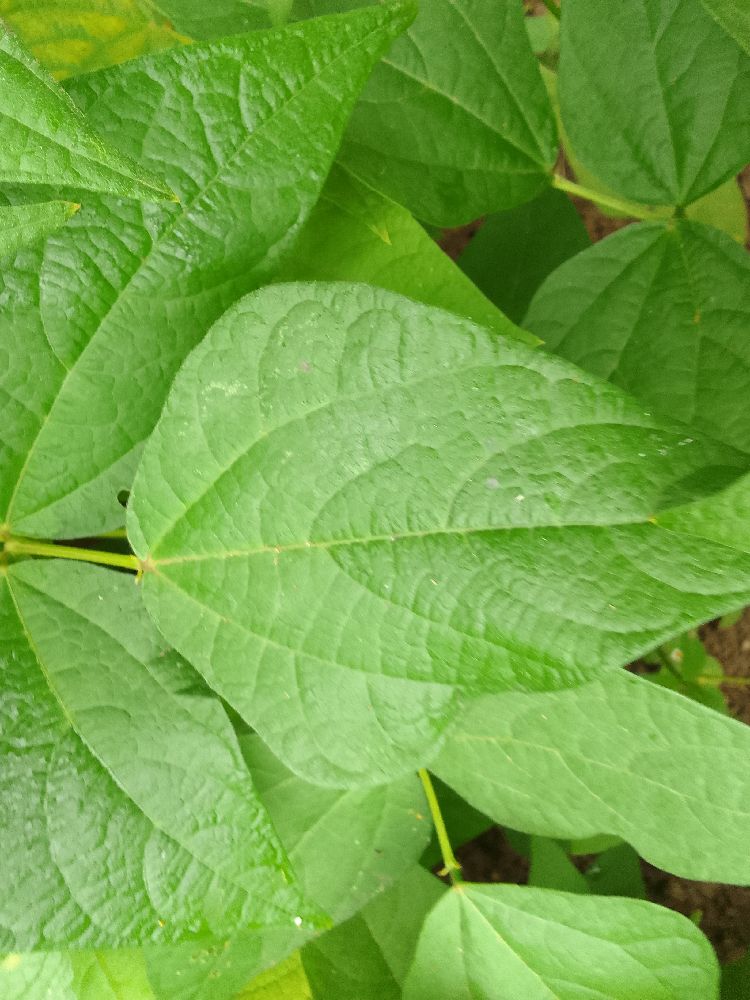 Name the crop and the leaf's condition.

common bean, healthy
